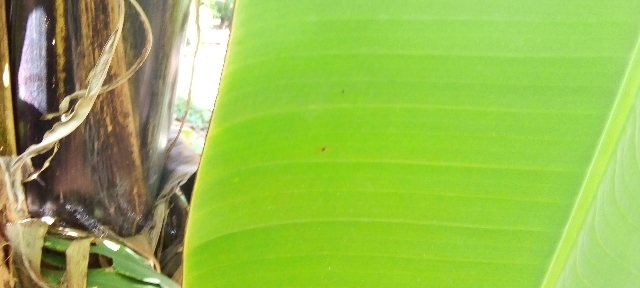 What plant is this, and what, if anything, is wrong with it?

banana, healthy
